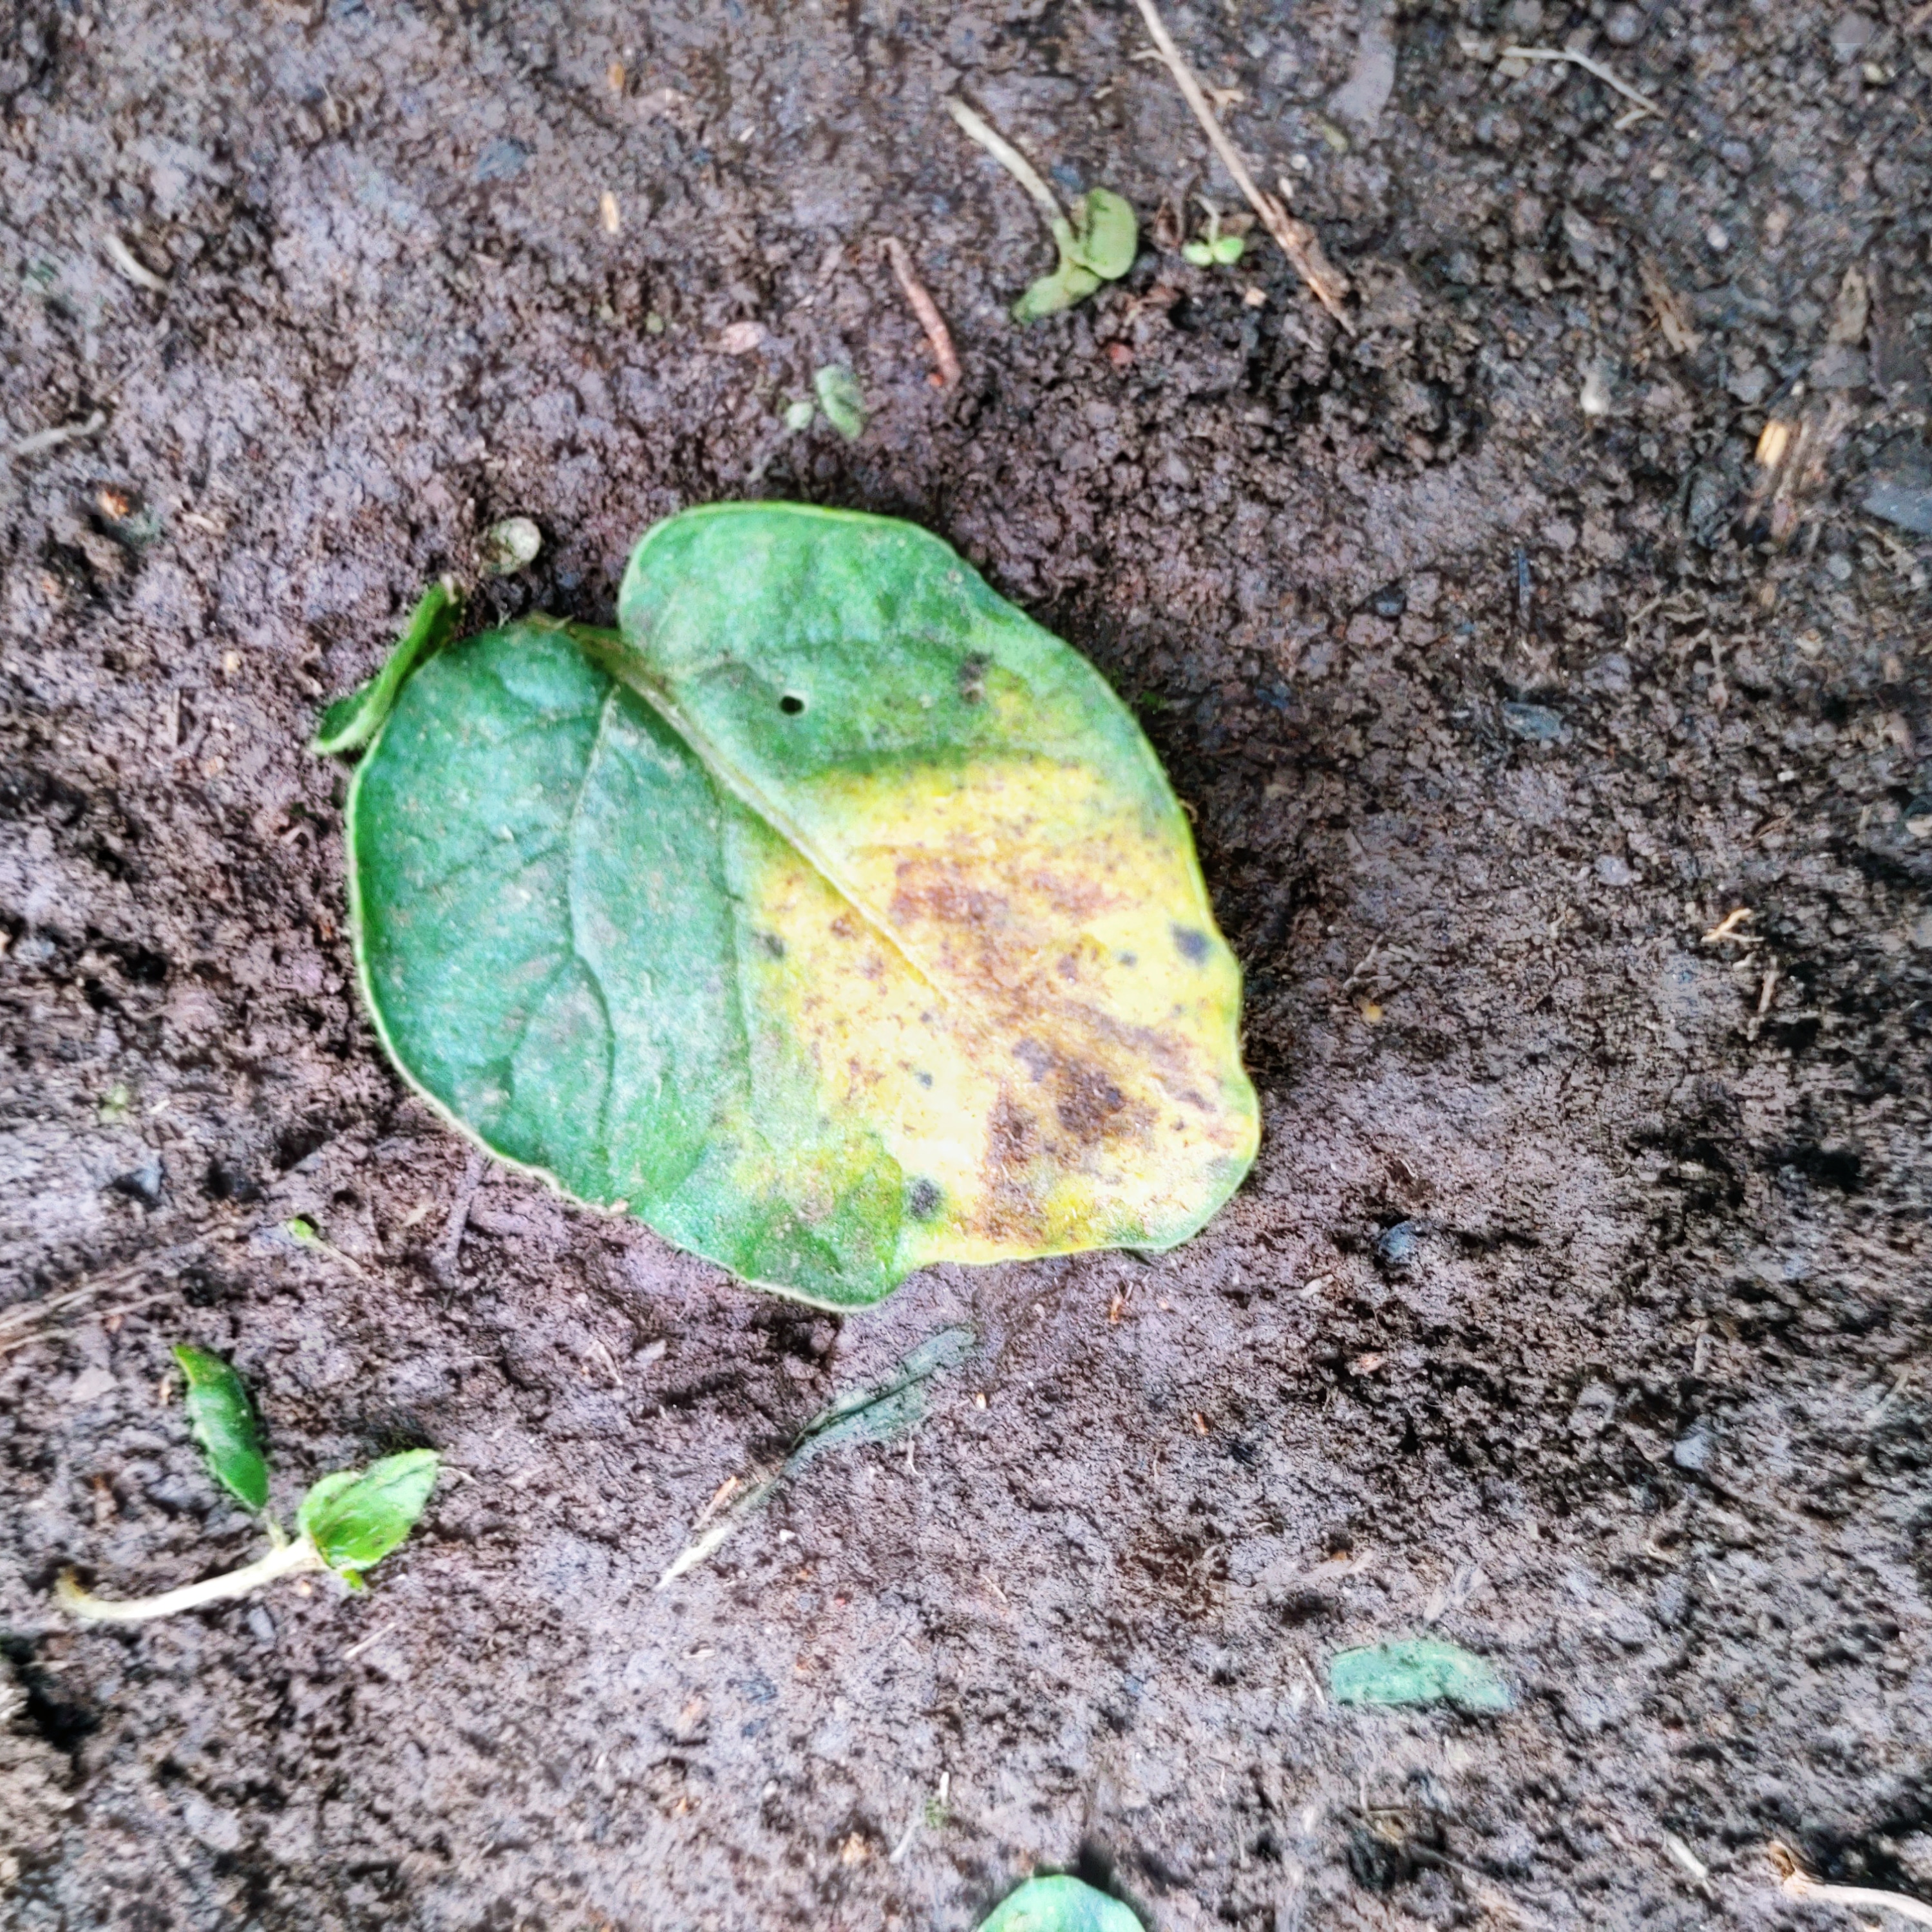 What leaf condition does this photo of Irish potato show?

late blight
